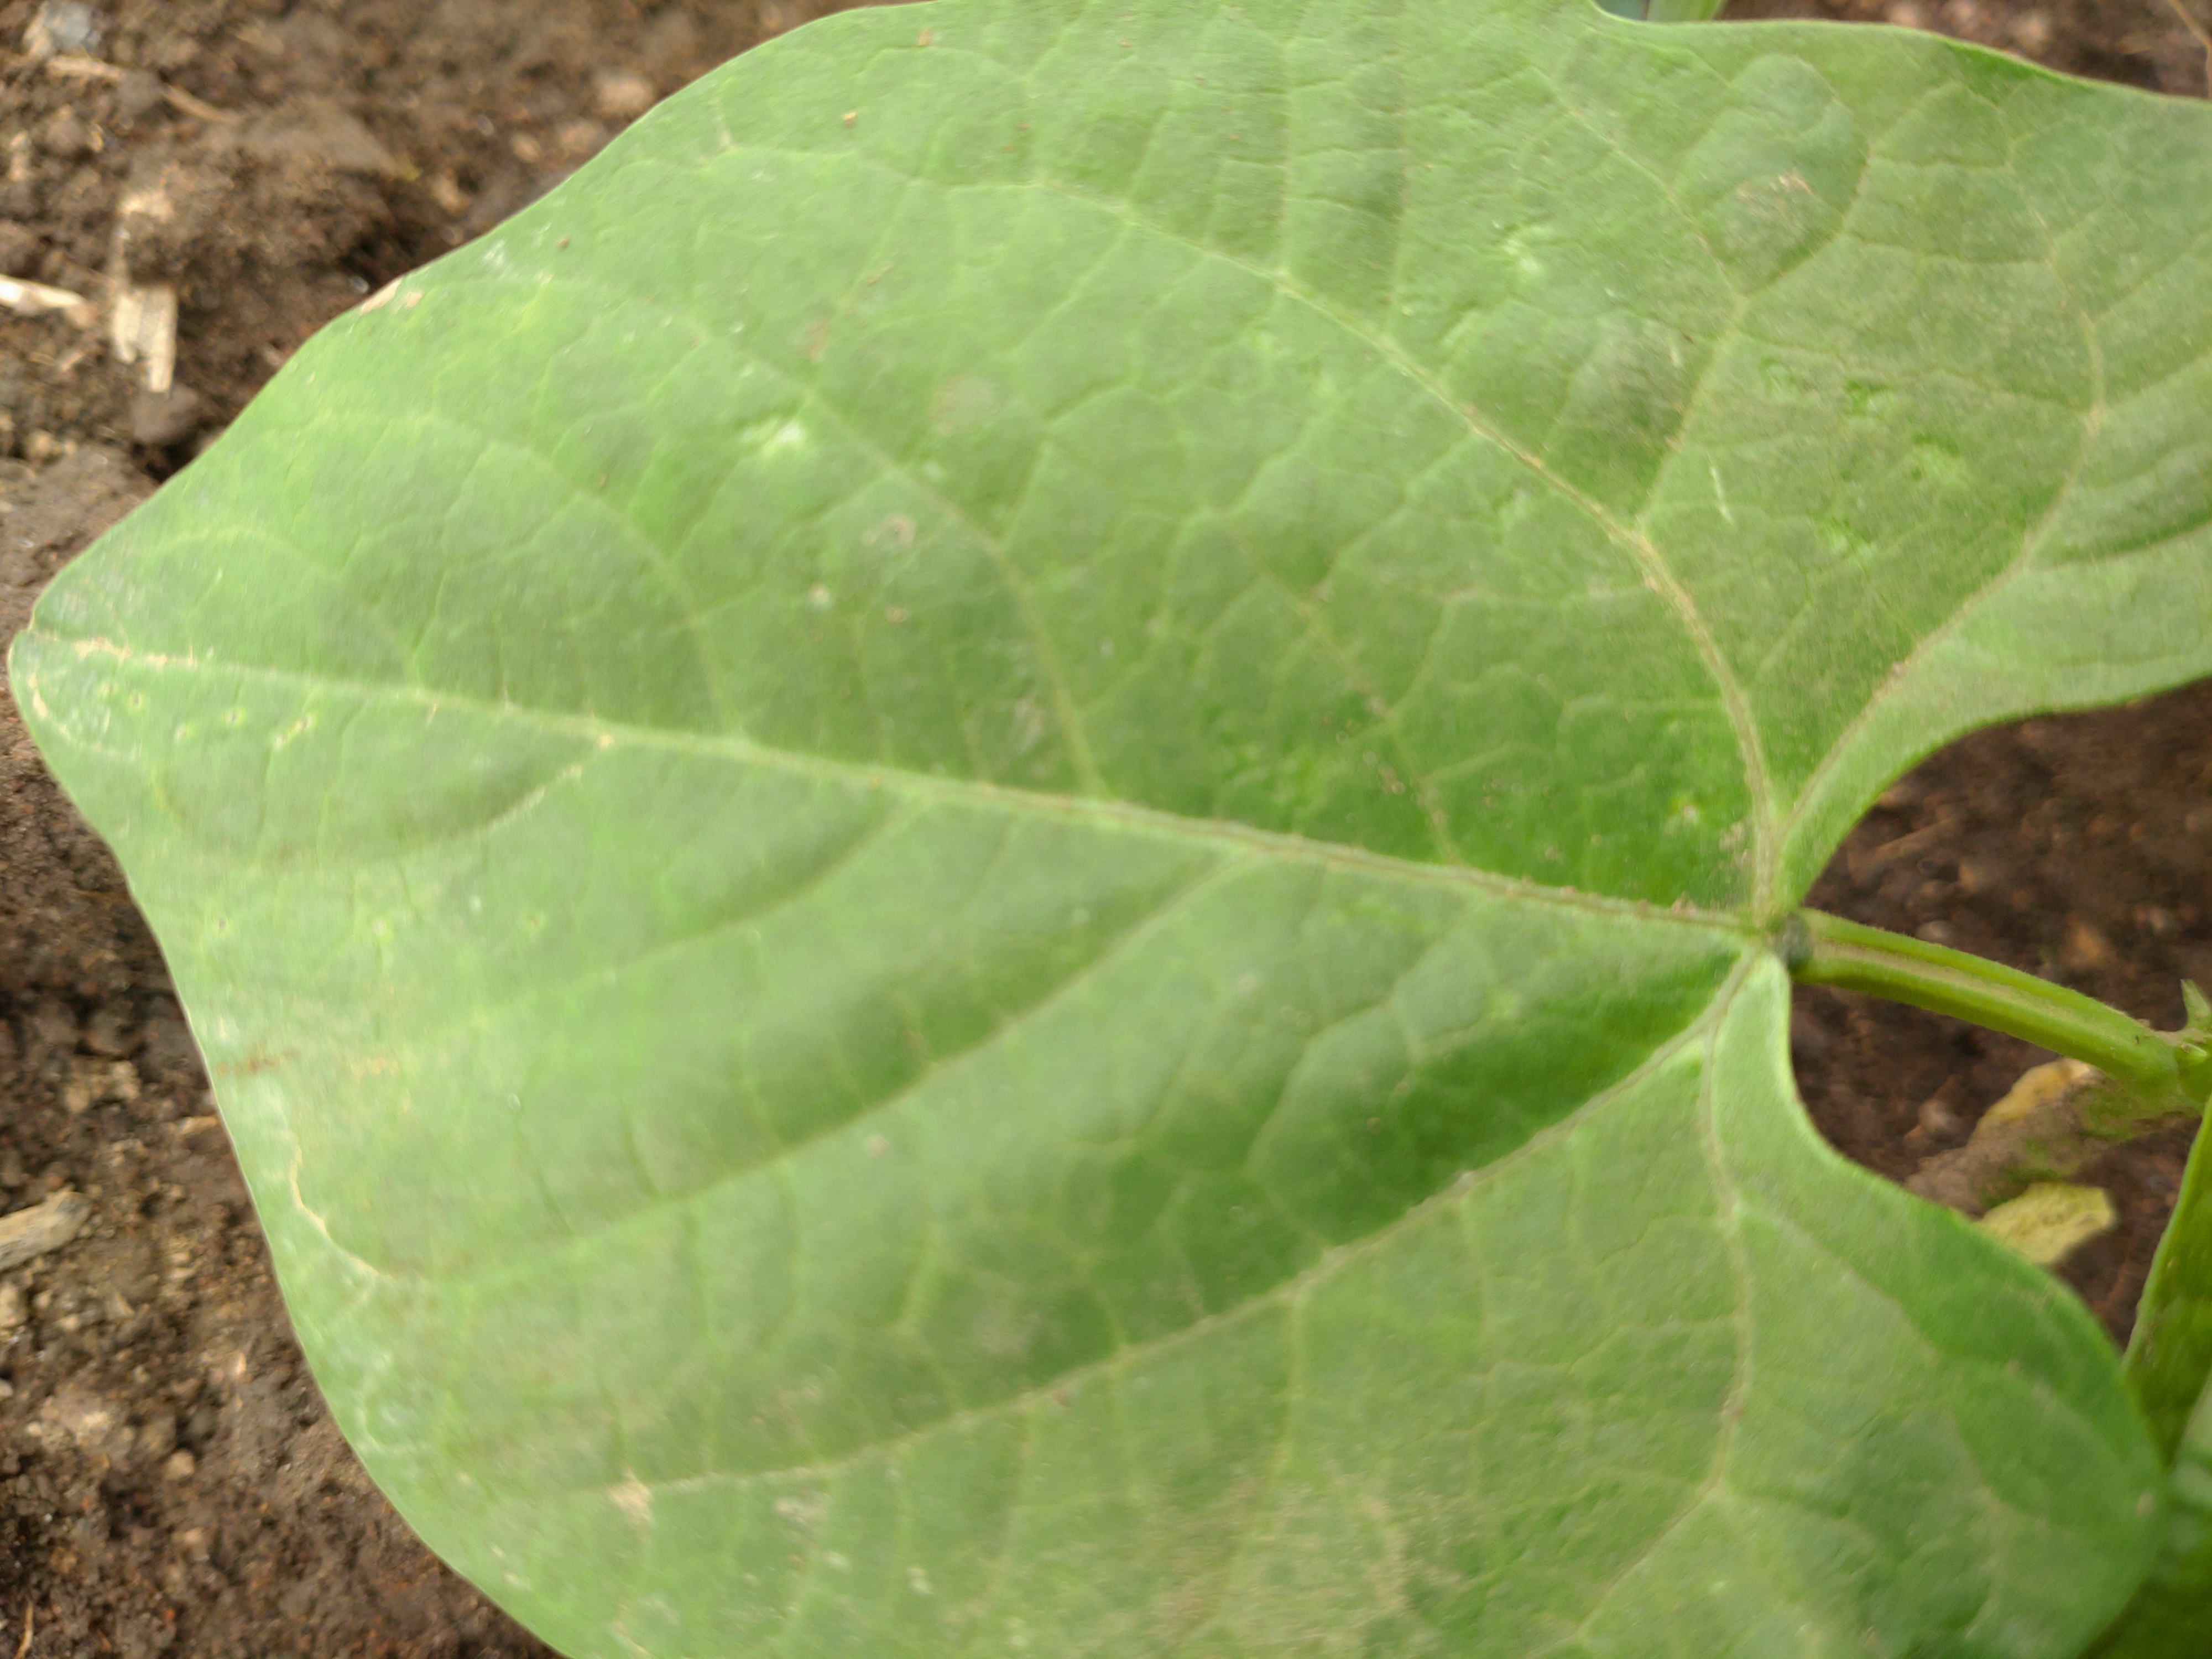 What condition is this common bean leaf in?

healthy
